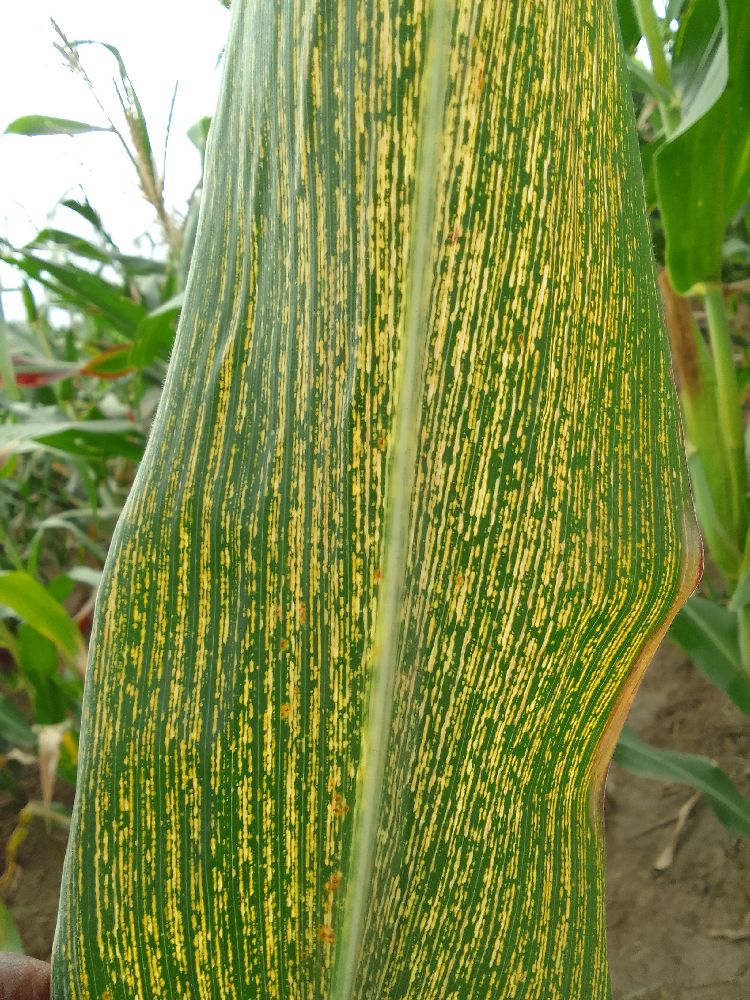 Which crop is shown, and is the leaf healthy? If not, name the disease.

maize, maize streak virus
